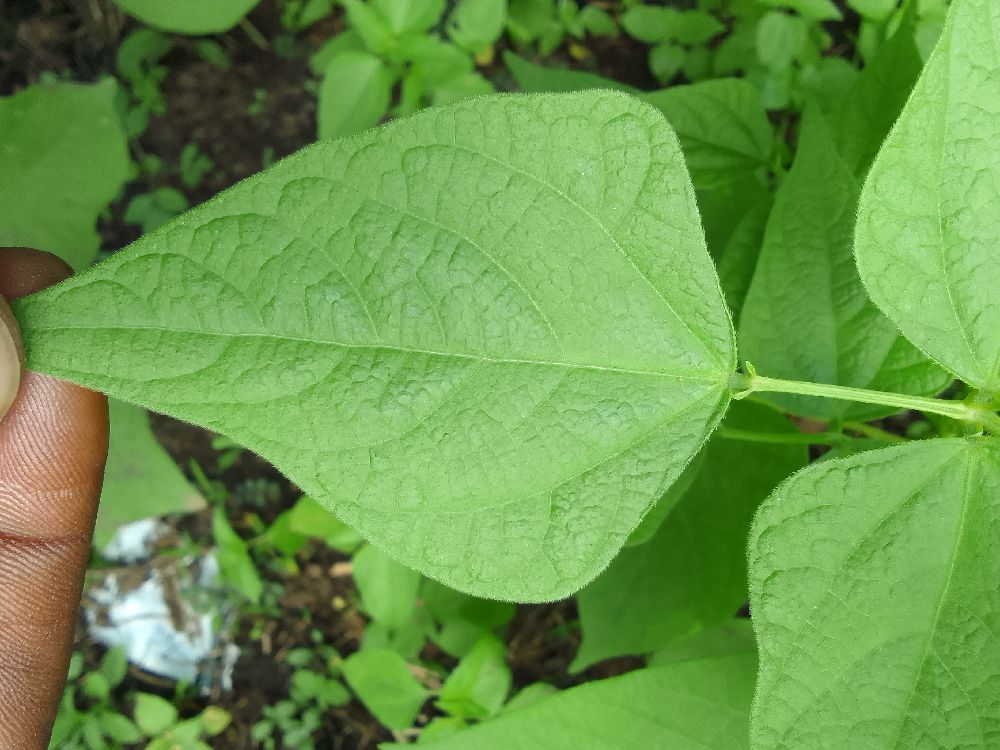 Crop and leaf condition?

common bean, healthy
